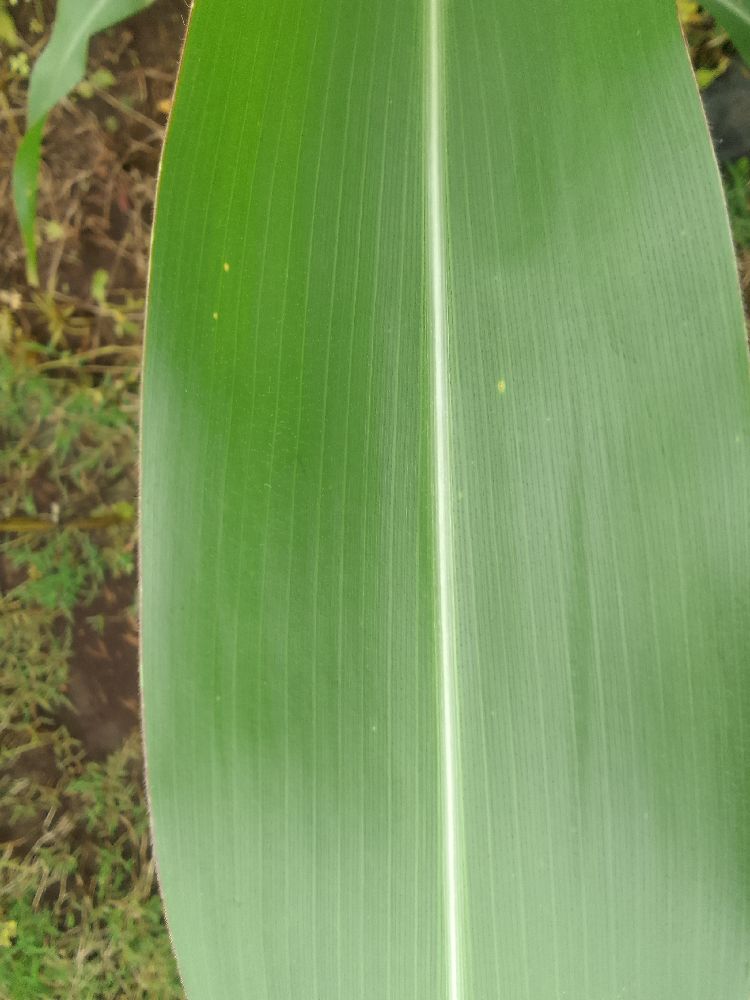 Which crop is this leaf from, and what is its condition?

maize, healthy
